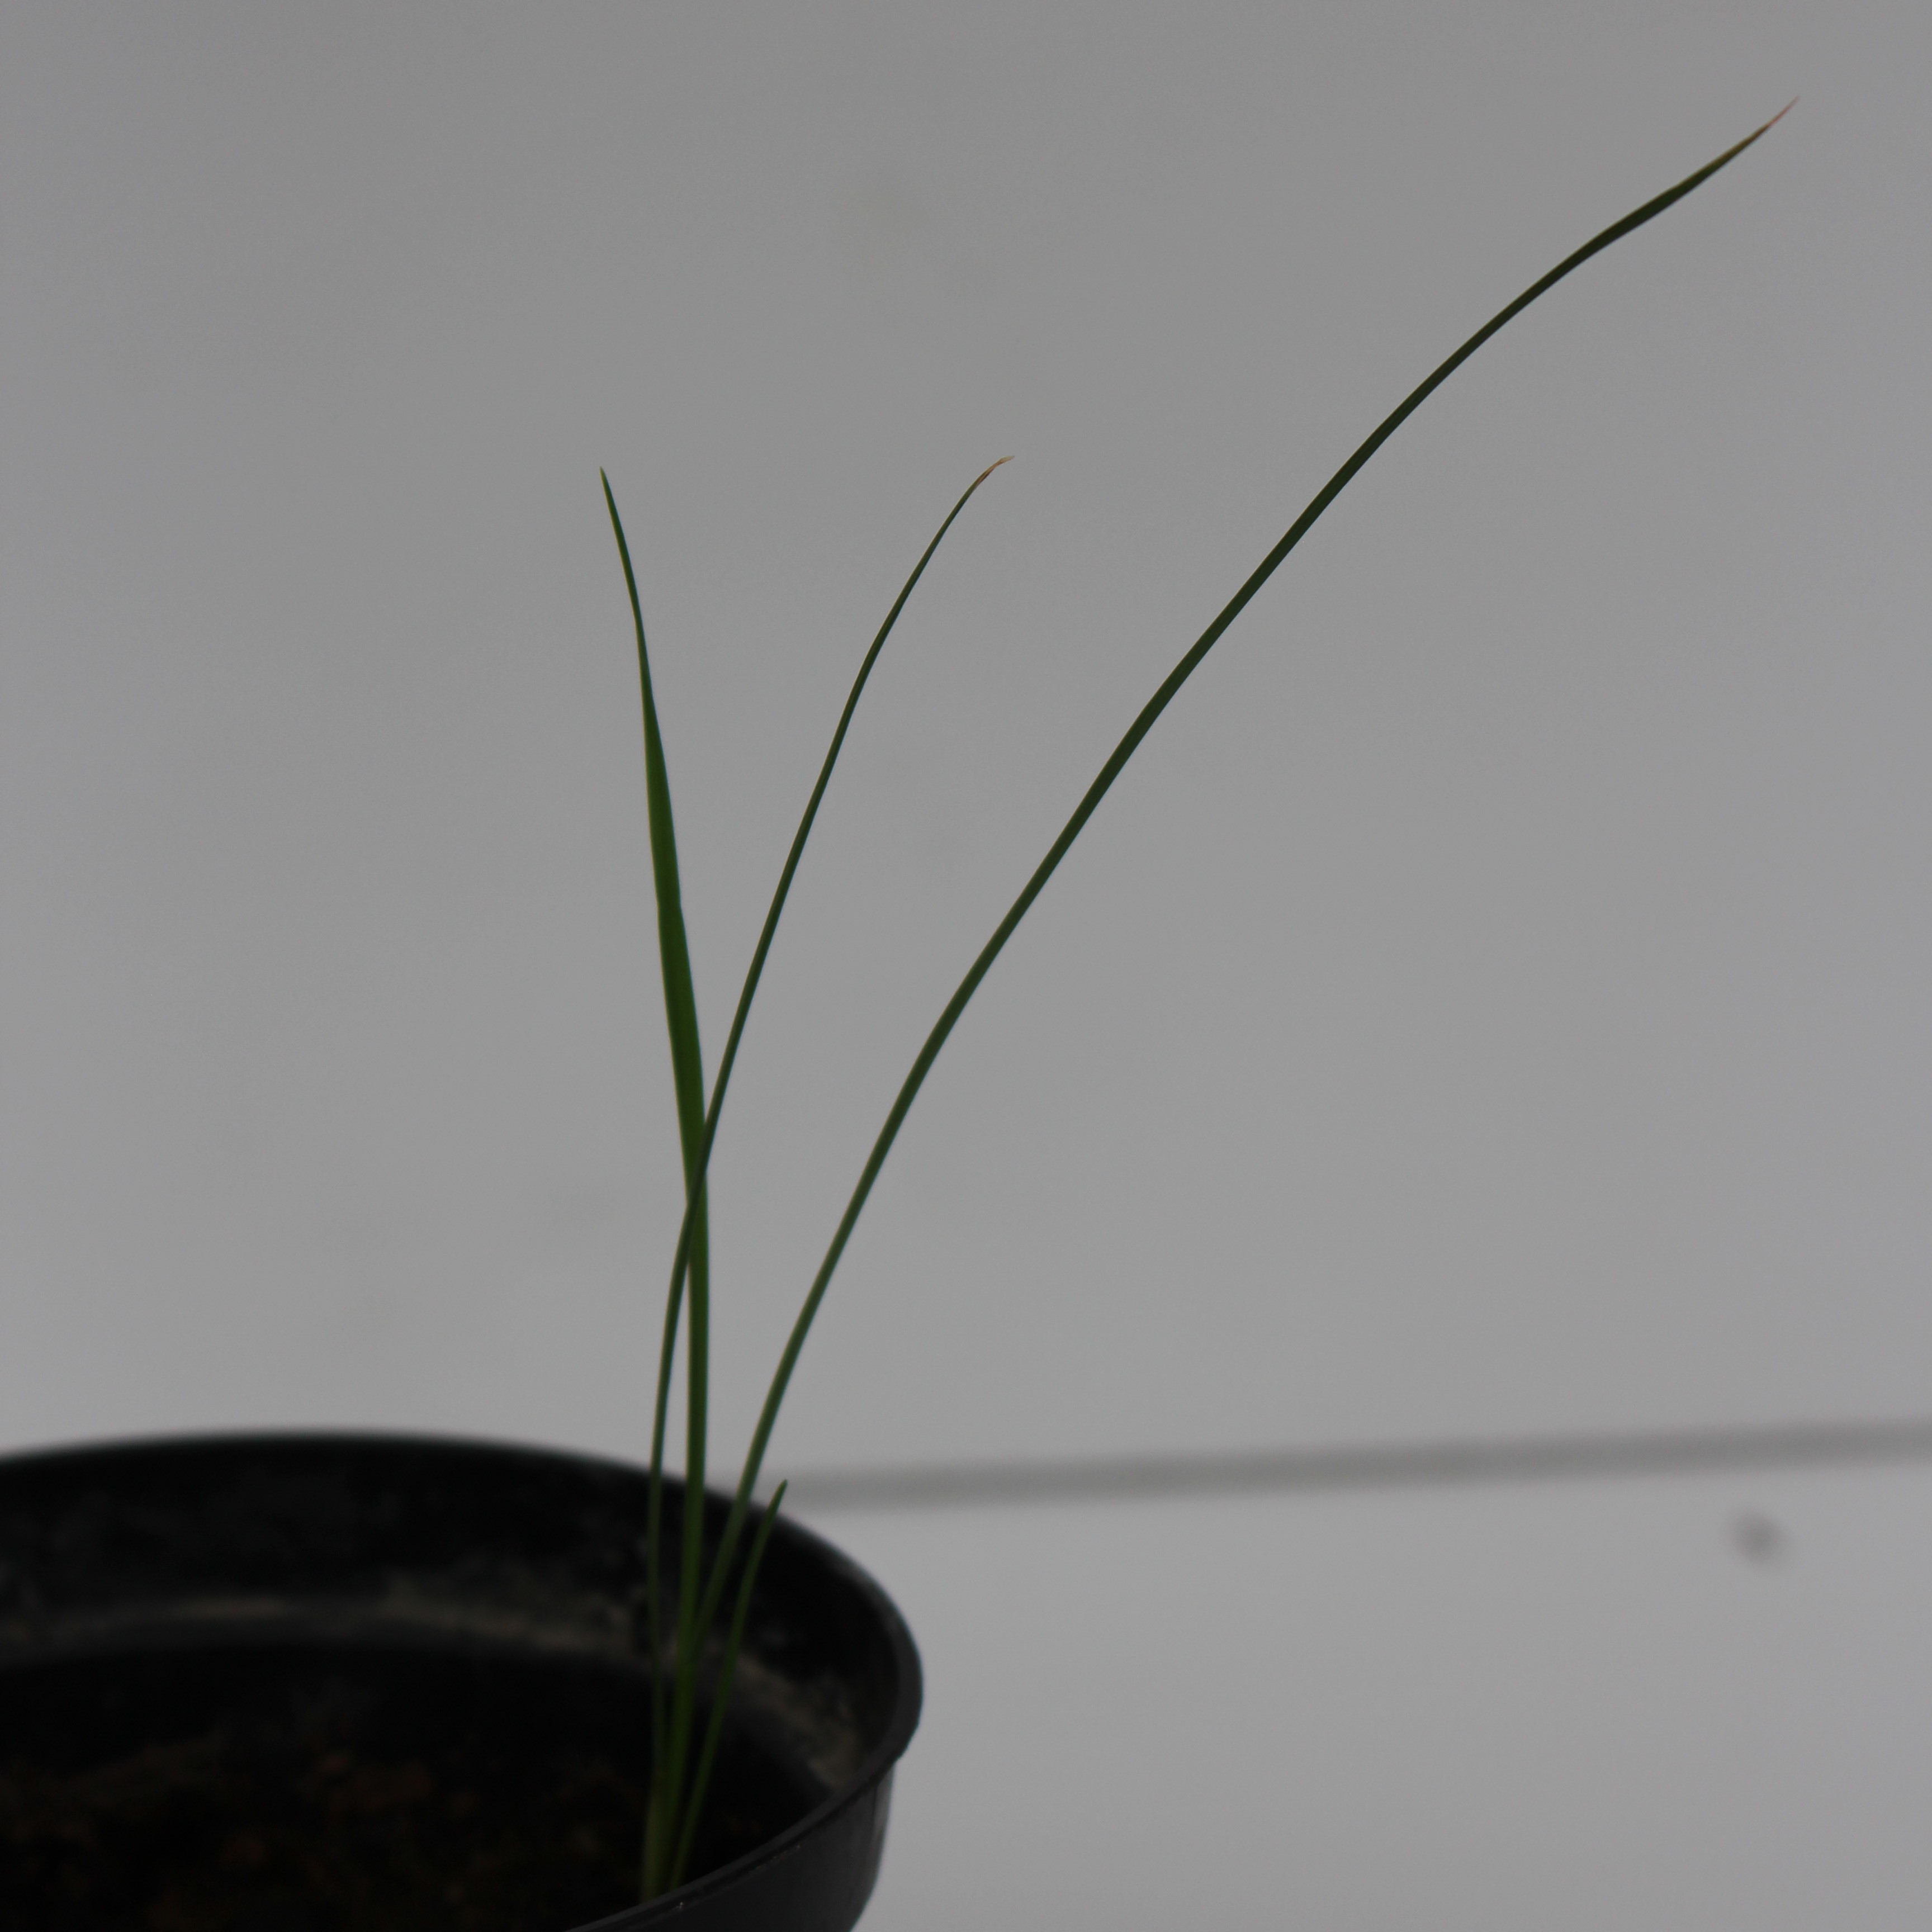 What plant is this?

Lolium multiflorum
